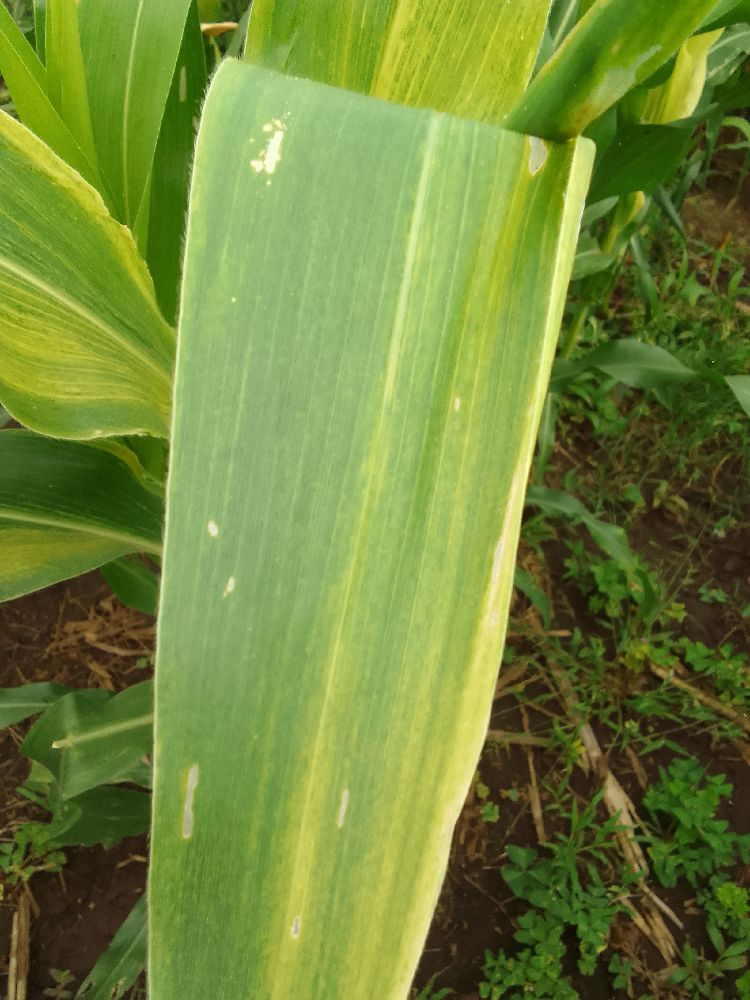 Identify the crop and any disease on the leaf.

maize, maize lethal necrosis
